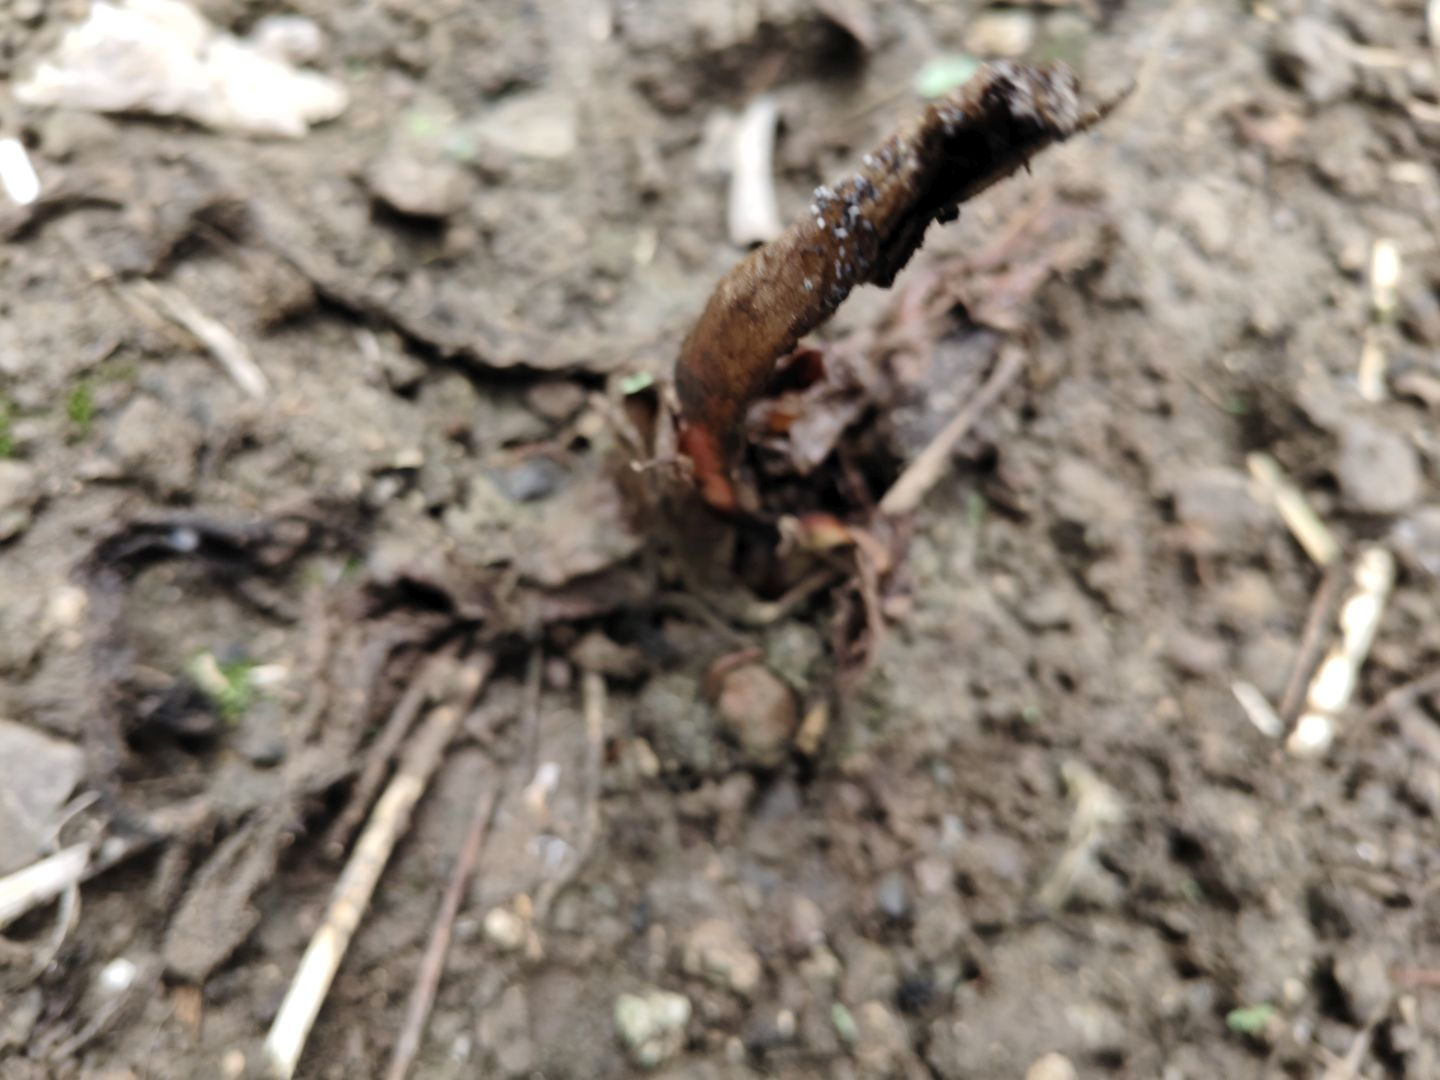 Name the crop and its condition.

taro, root rot
